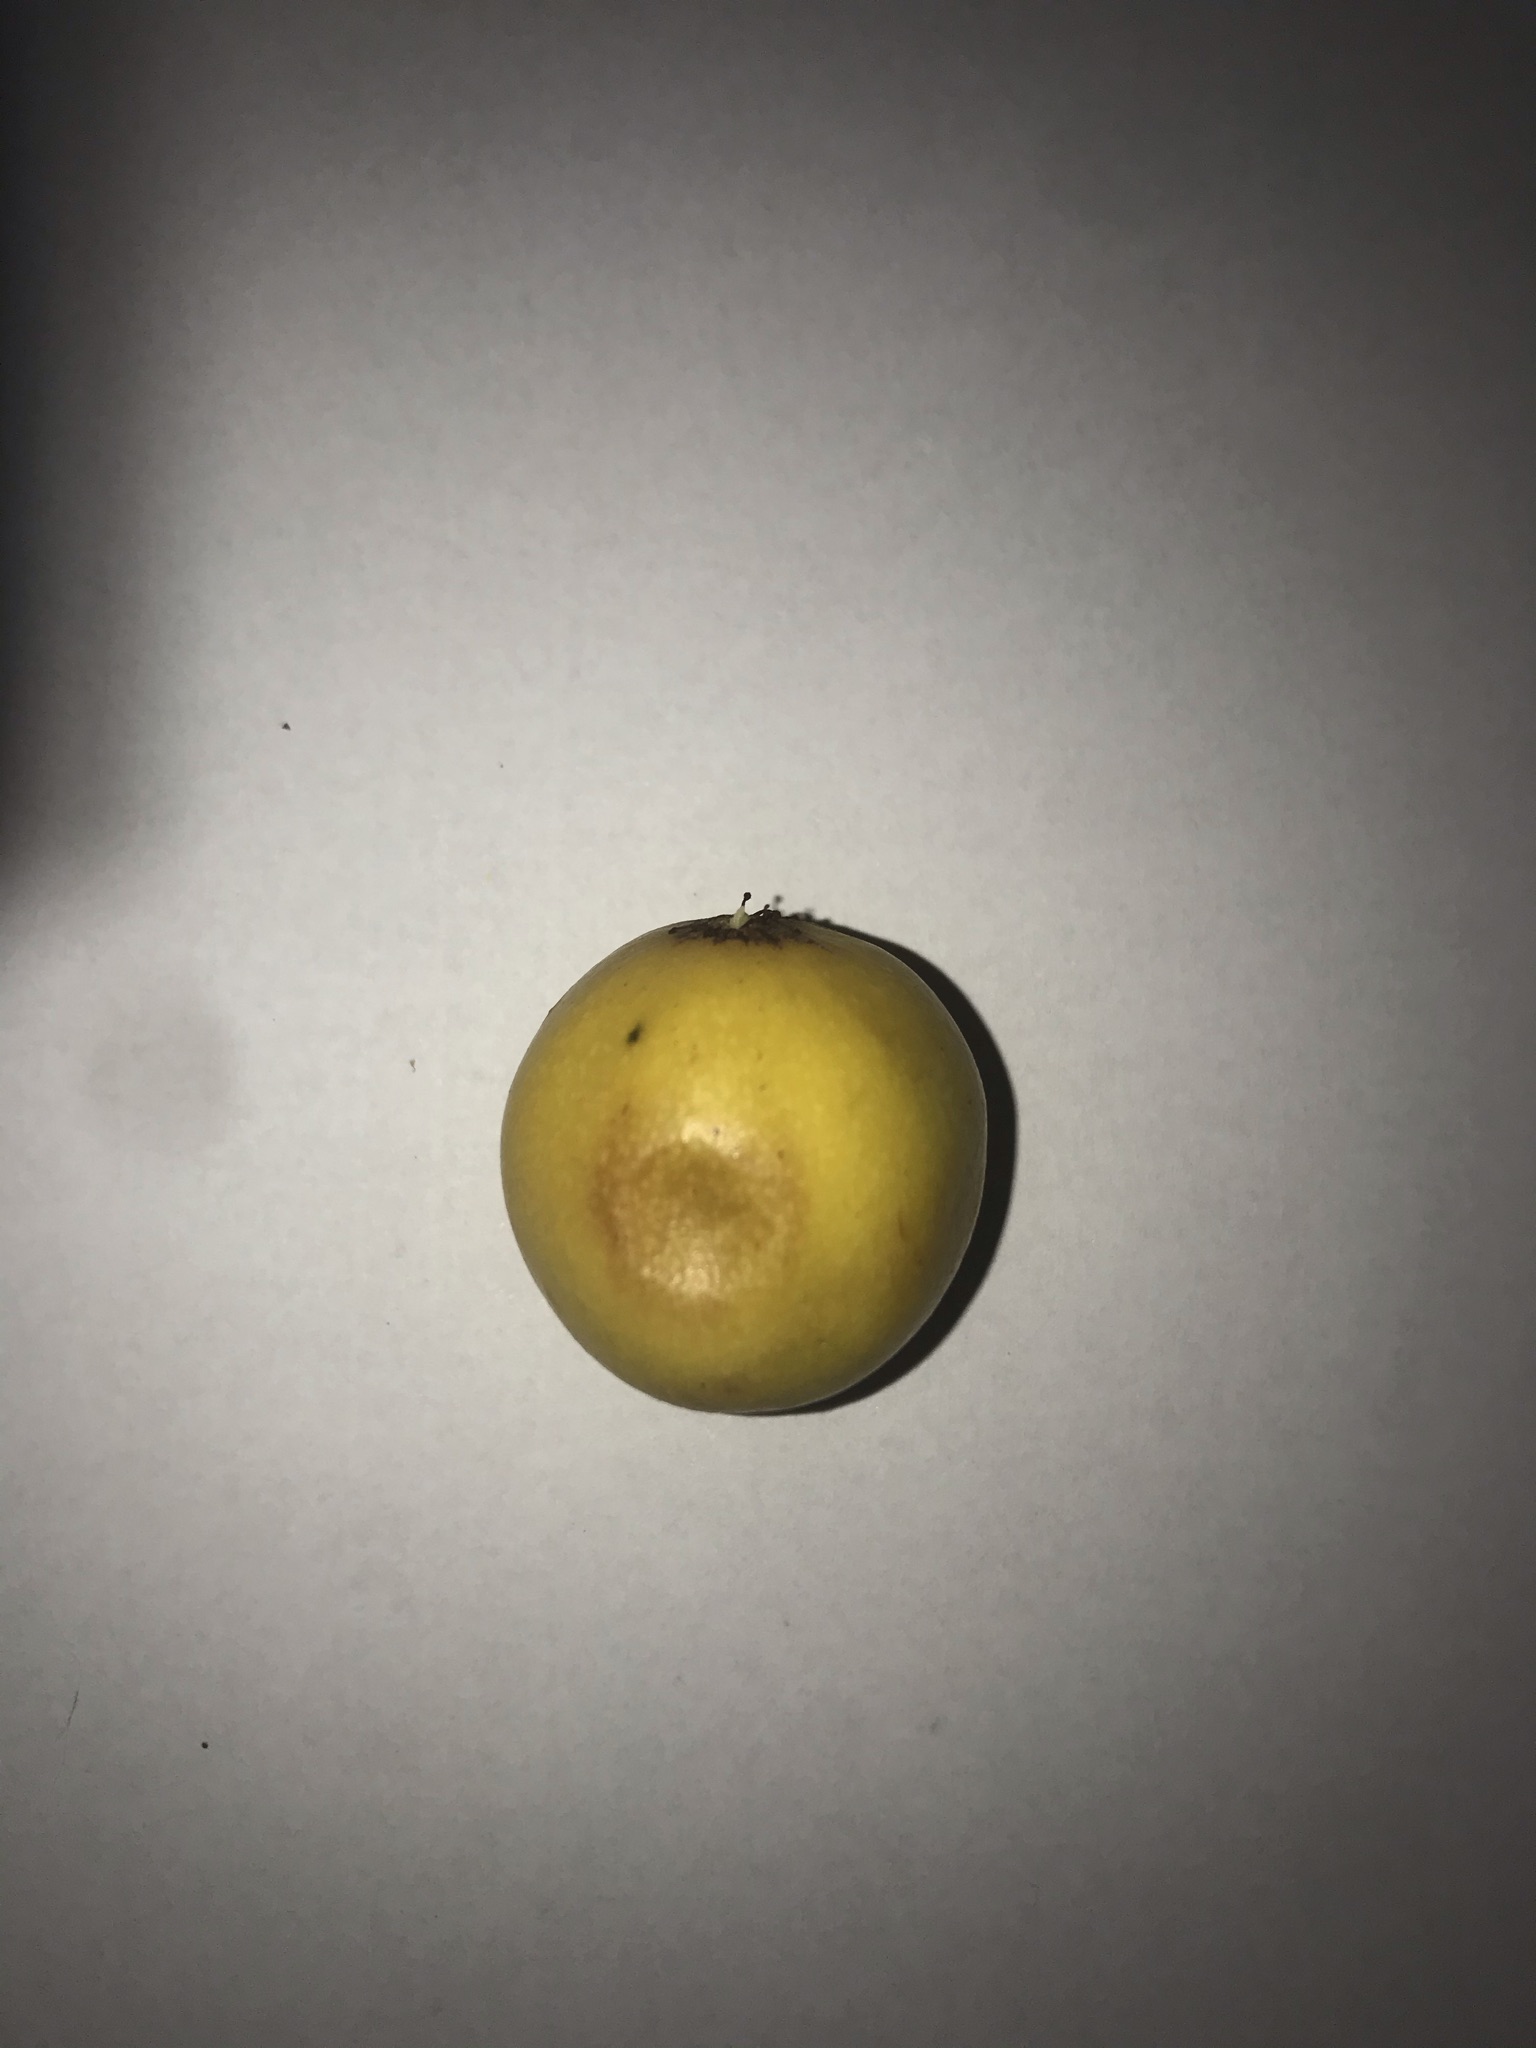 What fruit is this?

abiu
